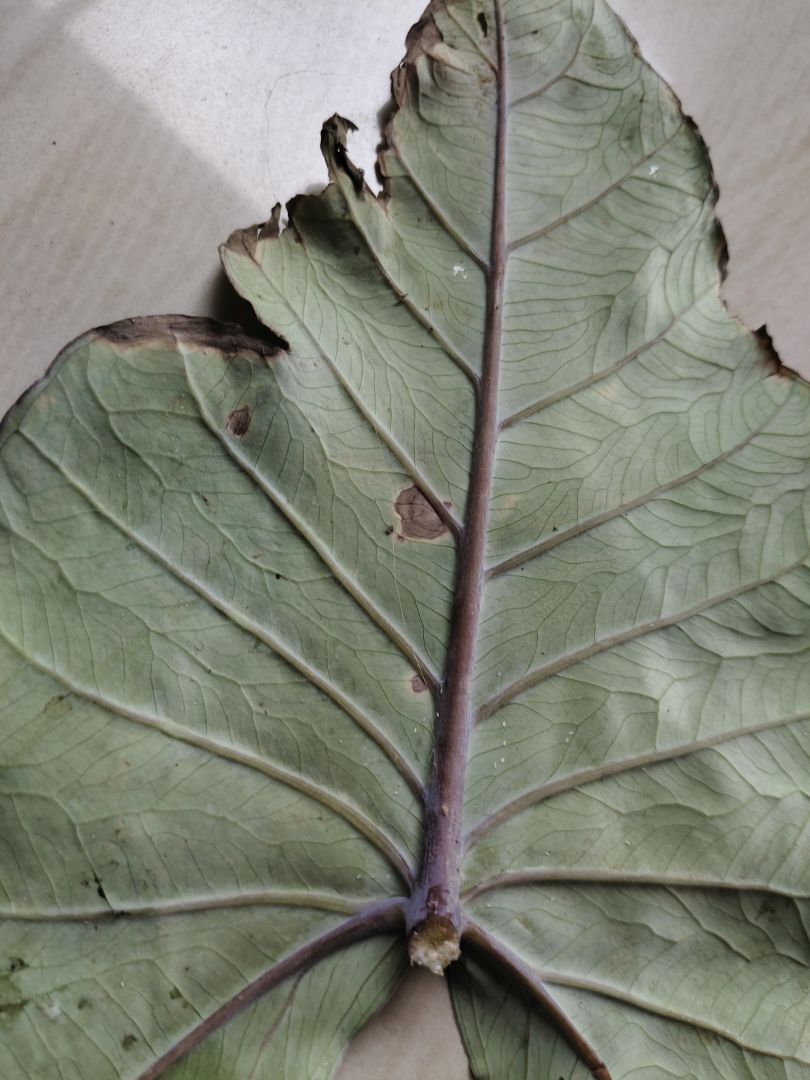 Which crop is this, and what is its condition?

taro, leaf blight
